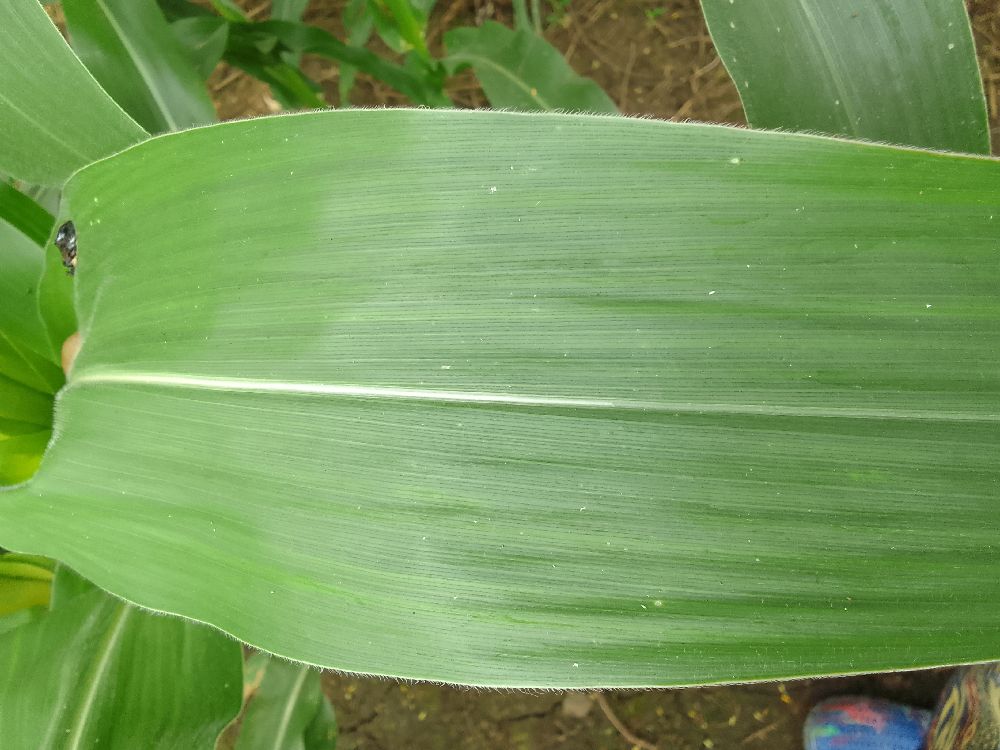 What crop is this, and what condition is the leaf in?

maize, healthy
